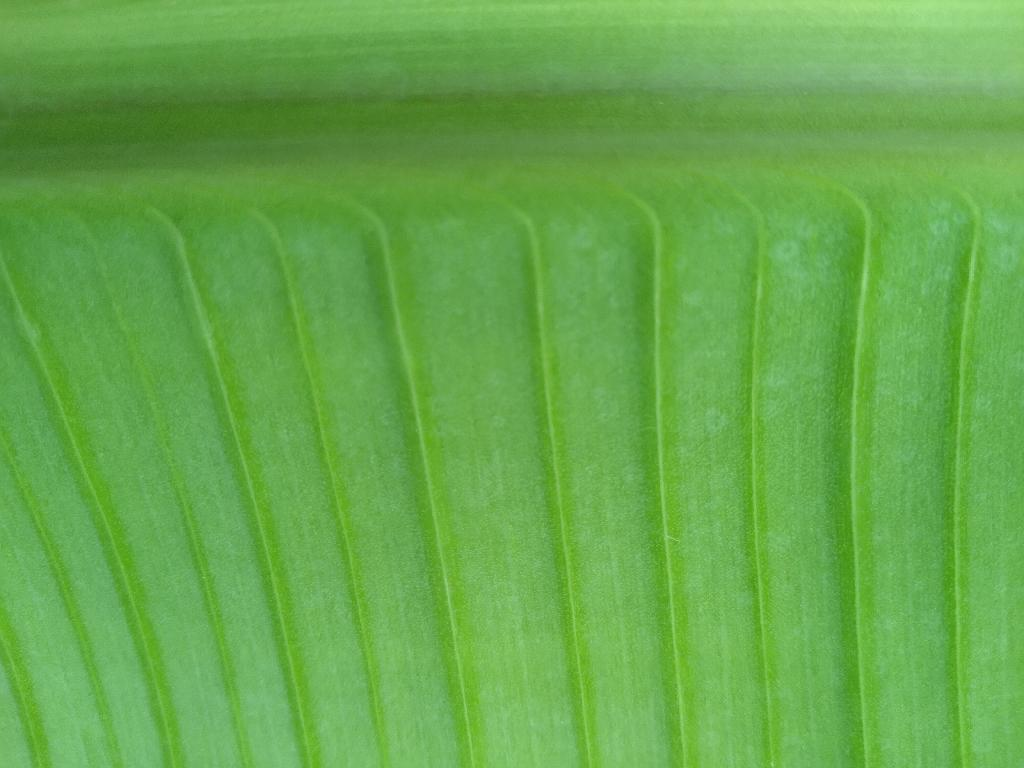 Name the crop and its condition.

banana, healthy
